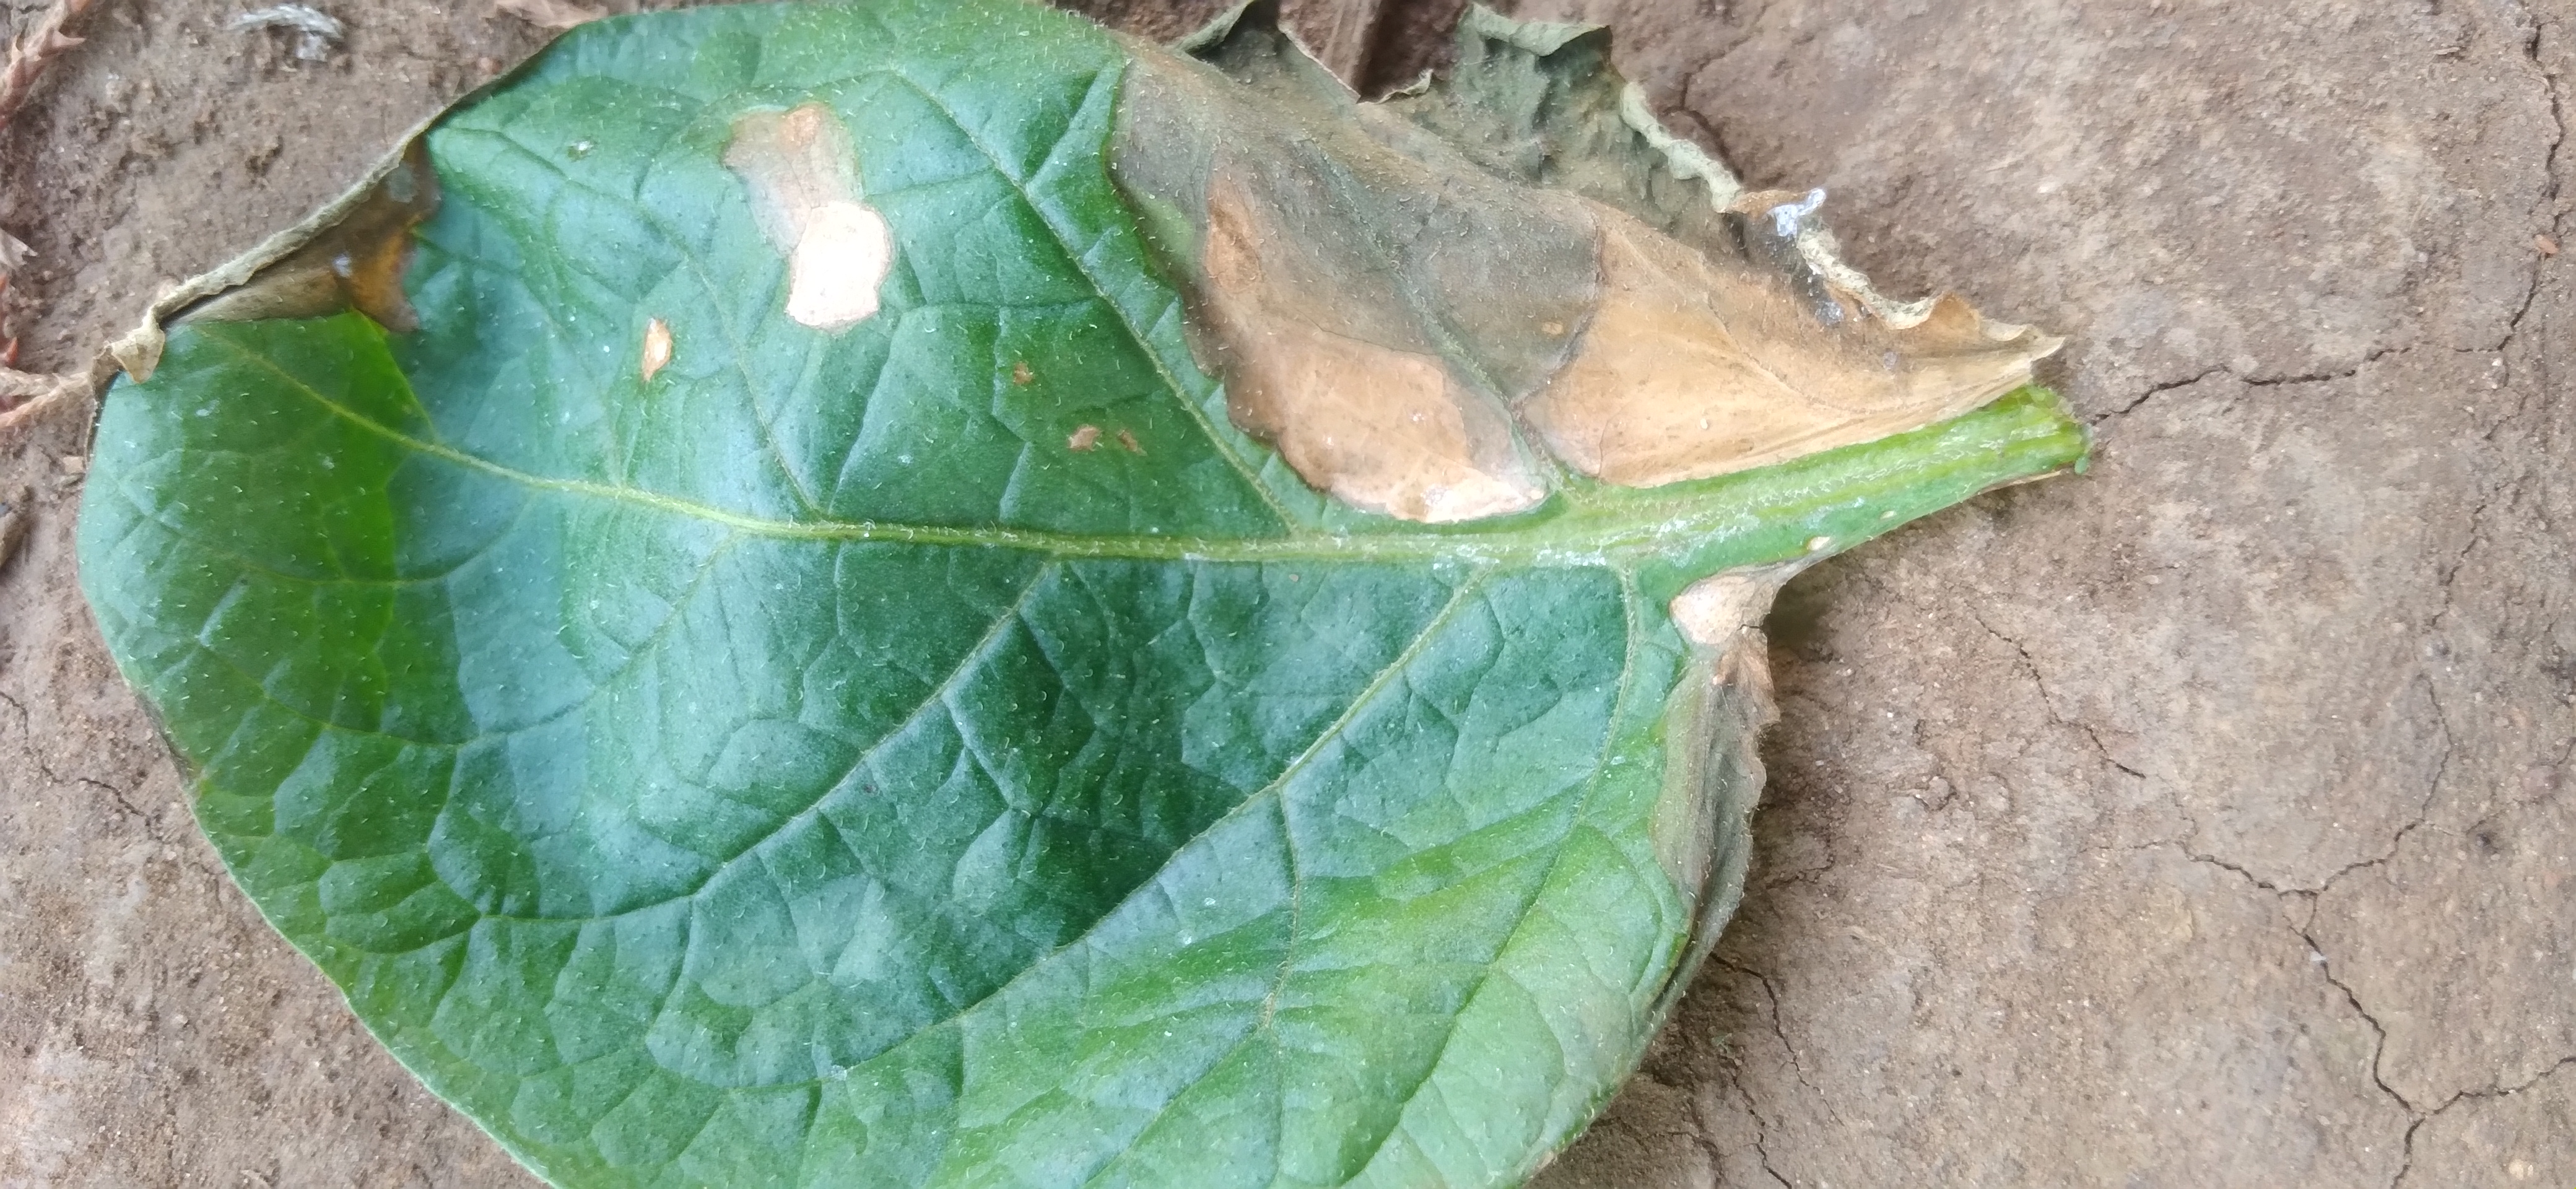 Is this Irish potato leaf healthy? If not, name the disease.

early blight
